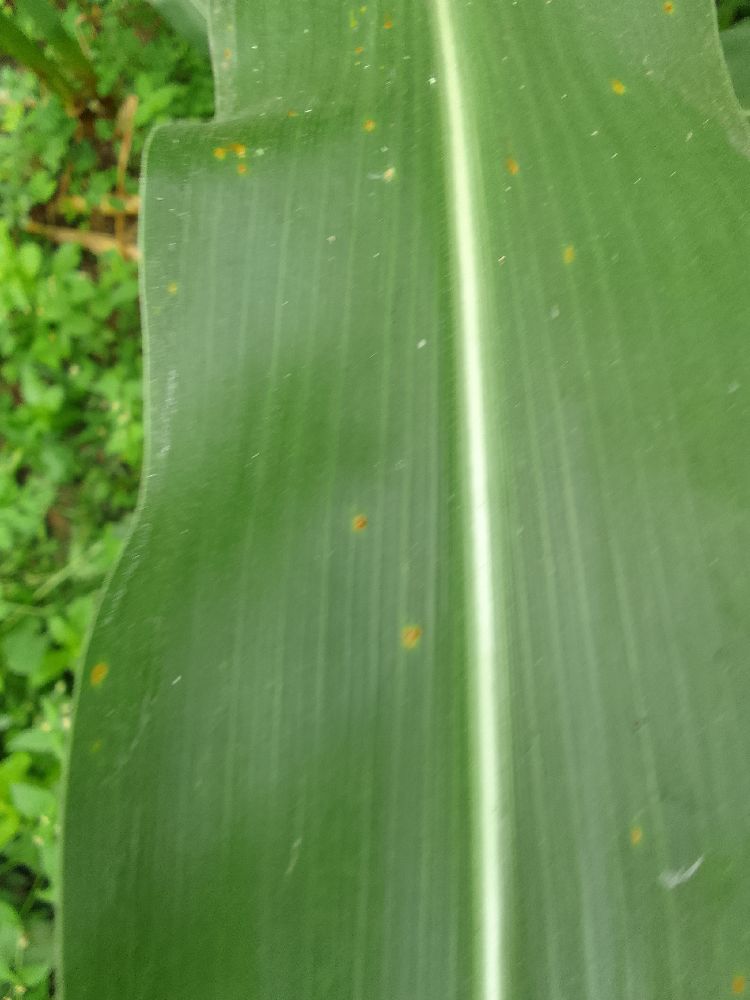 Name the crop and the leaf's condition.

maize, healthy
